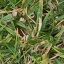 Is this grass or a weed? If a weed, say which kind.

grass
